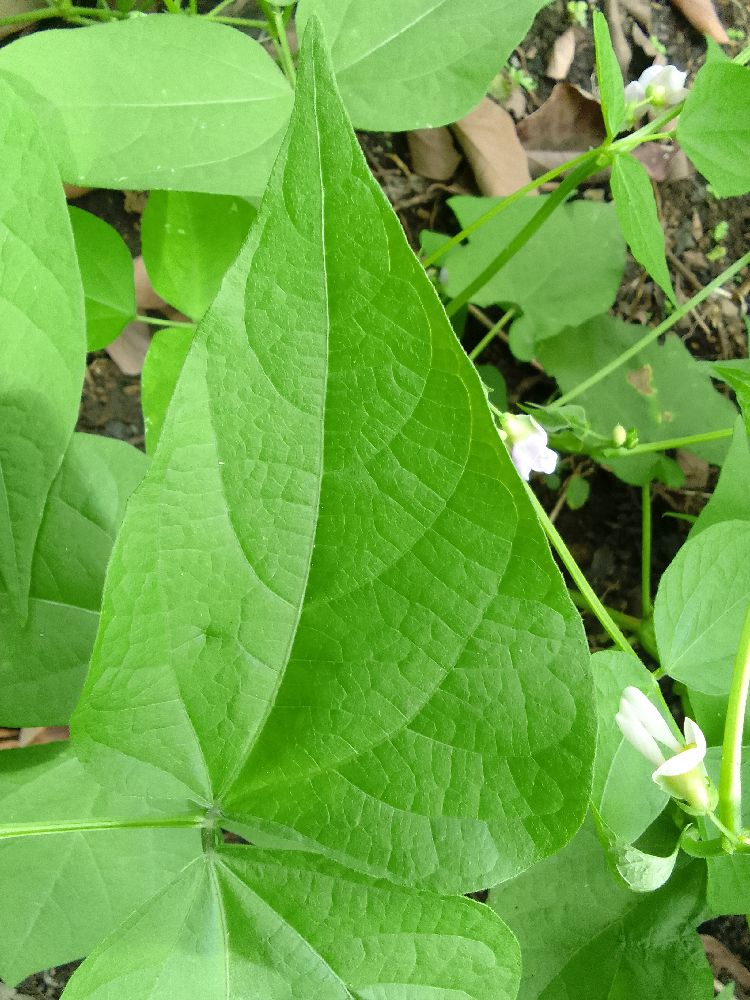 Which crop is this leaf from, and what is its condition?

common bean, healthy
